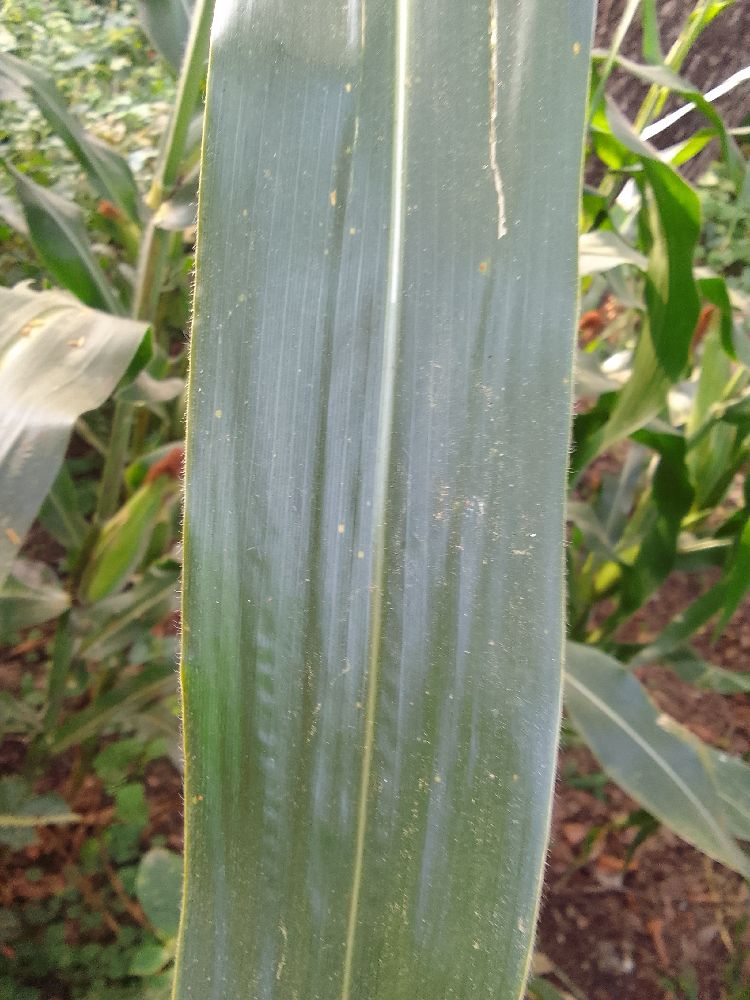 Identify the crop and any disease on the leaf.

maize, healthy
